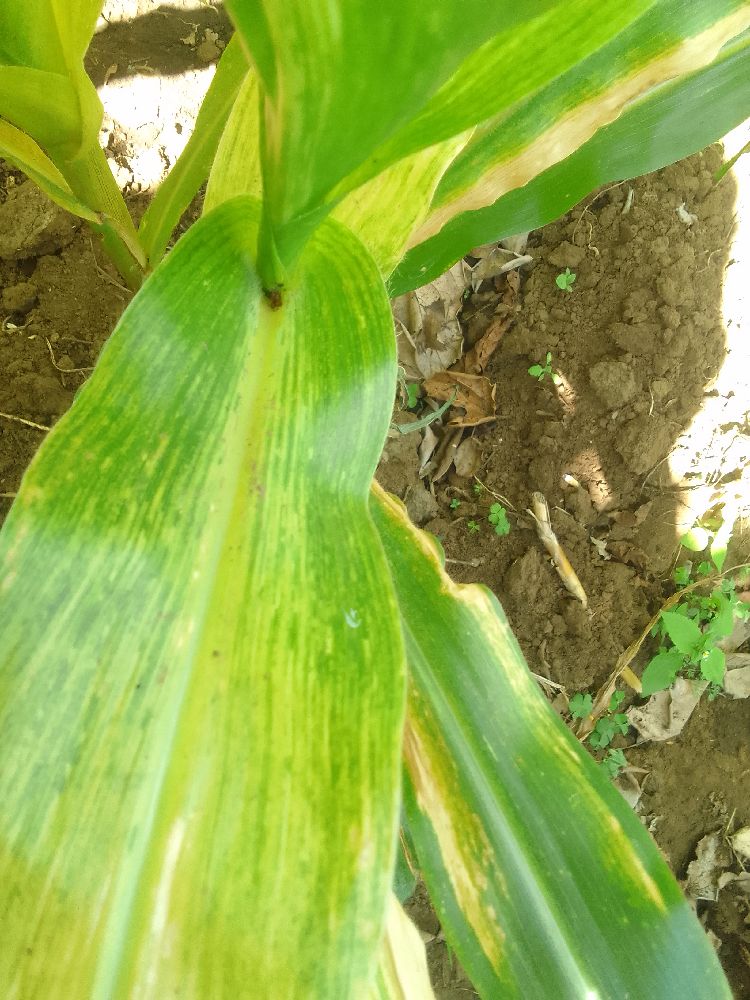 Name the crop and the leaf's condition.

maize, maize lethal necrosis
